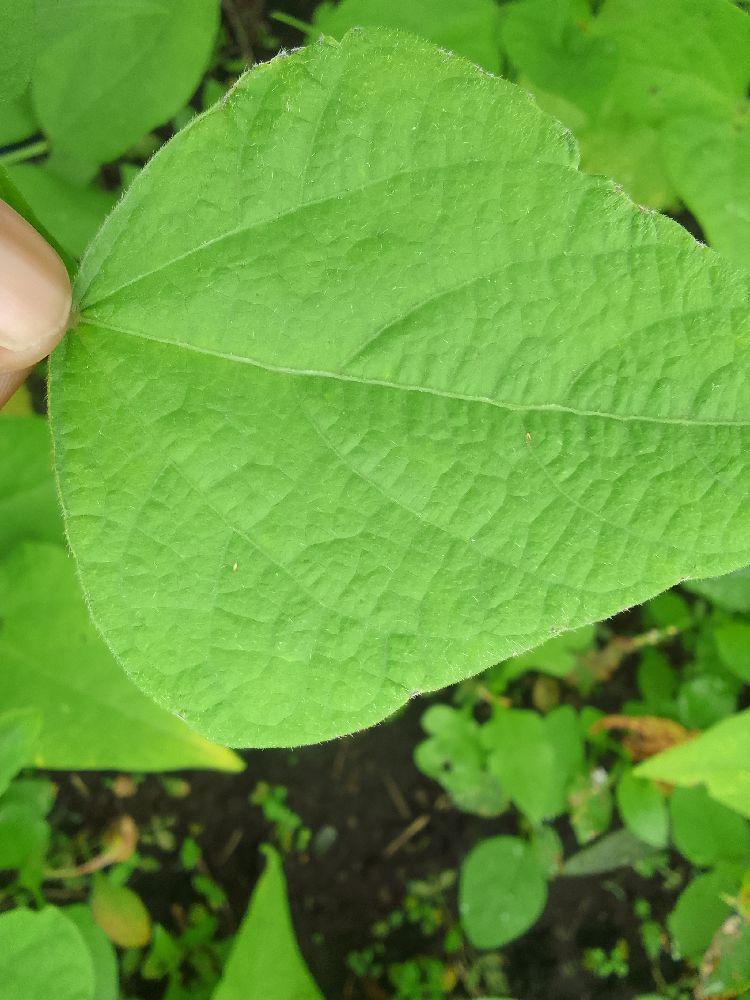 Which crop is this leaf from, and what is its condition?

common bean, healthy
